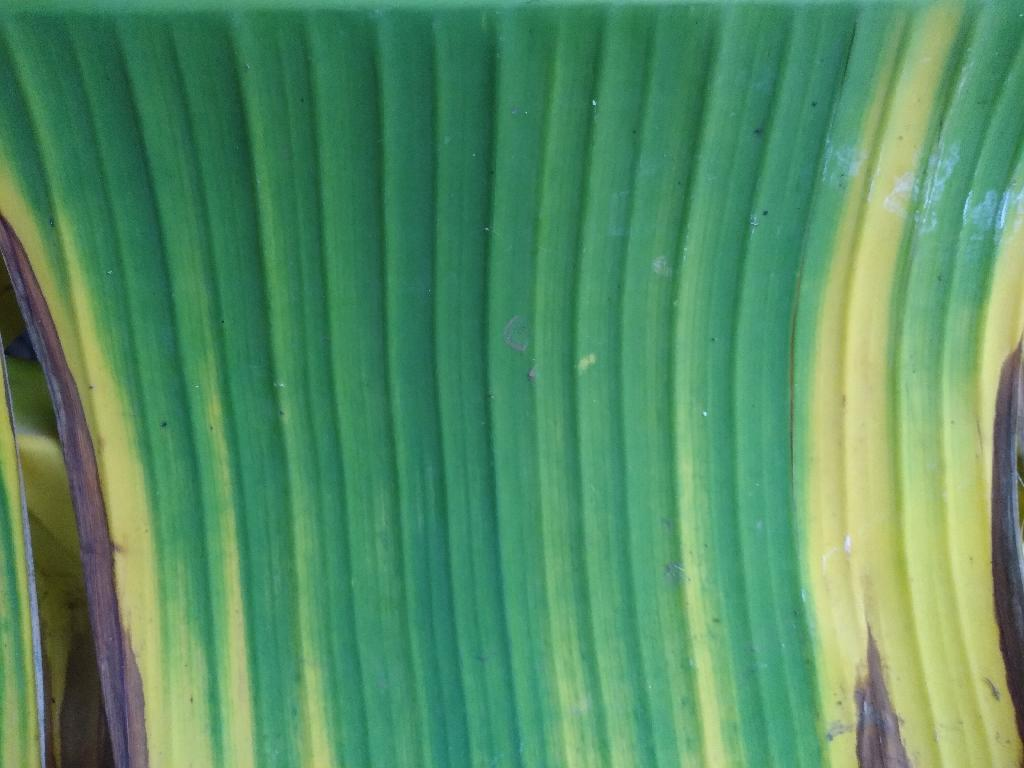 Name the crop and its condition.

banana, fusarium wilt race 1
